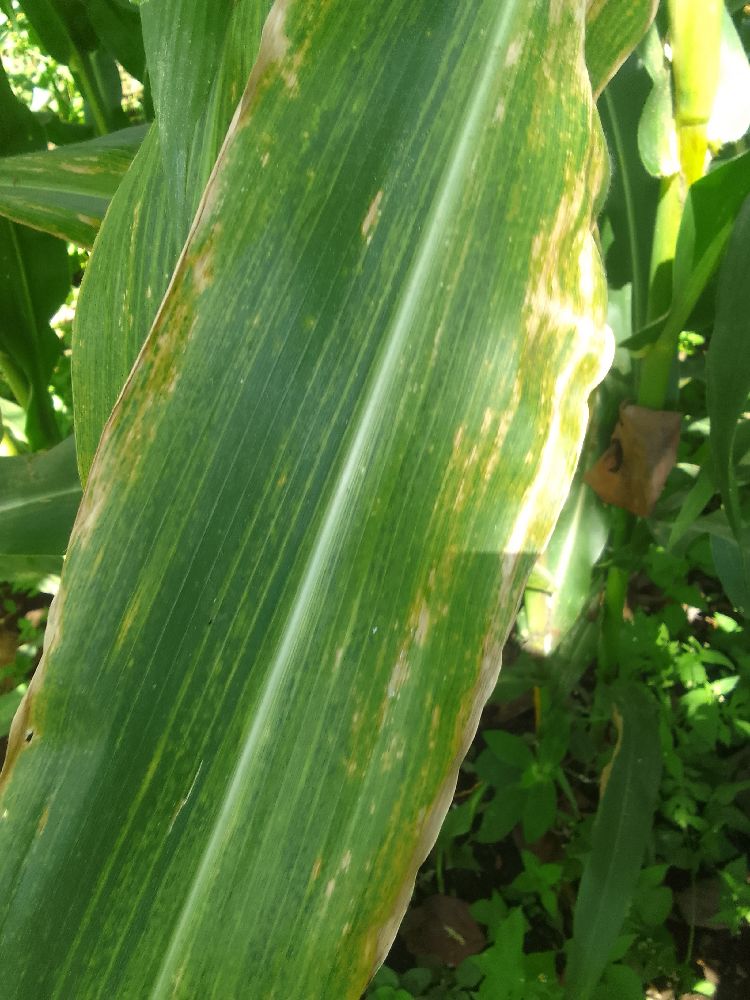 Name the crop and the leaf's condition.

maize, maize lethal necrosis
